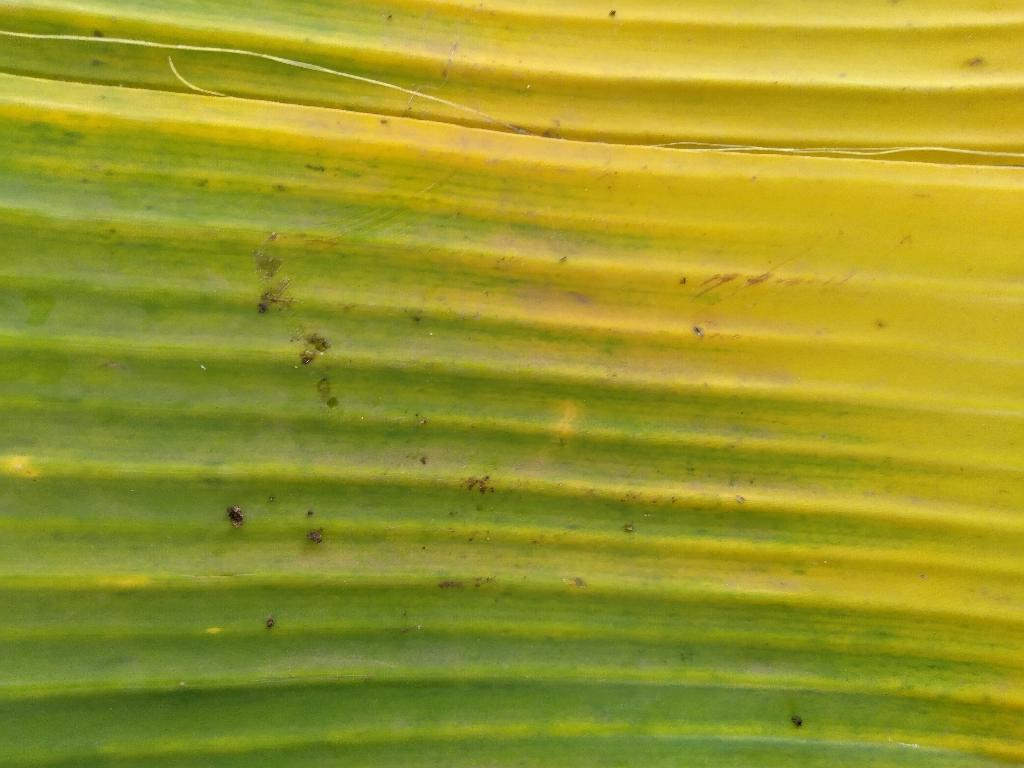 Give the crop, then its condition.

banana, fusarium wilt race 1
